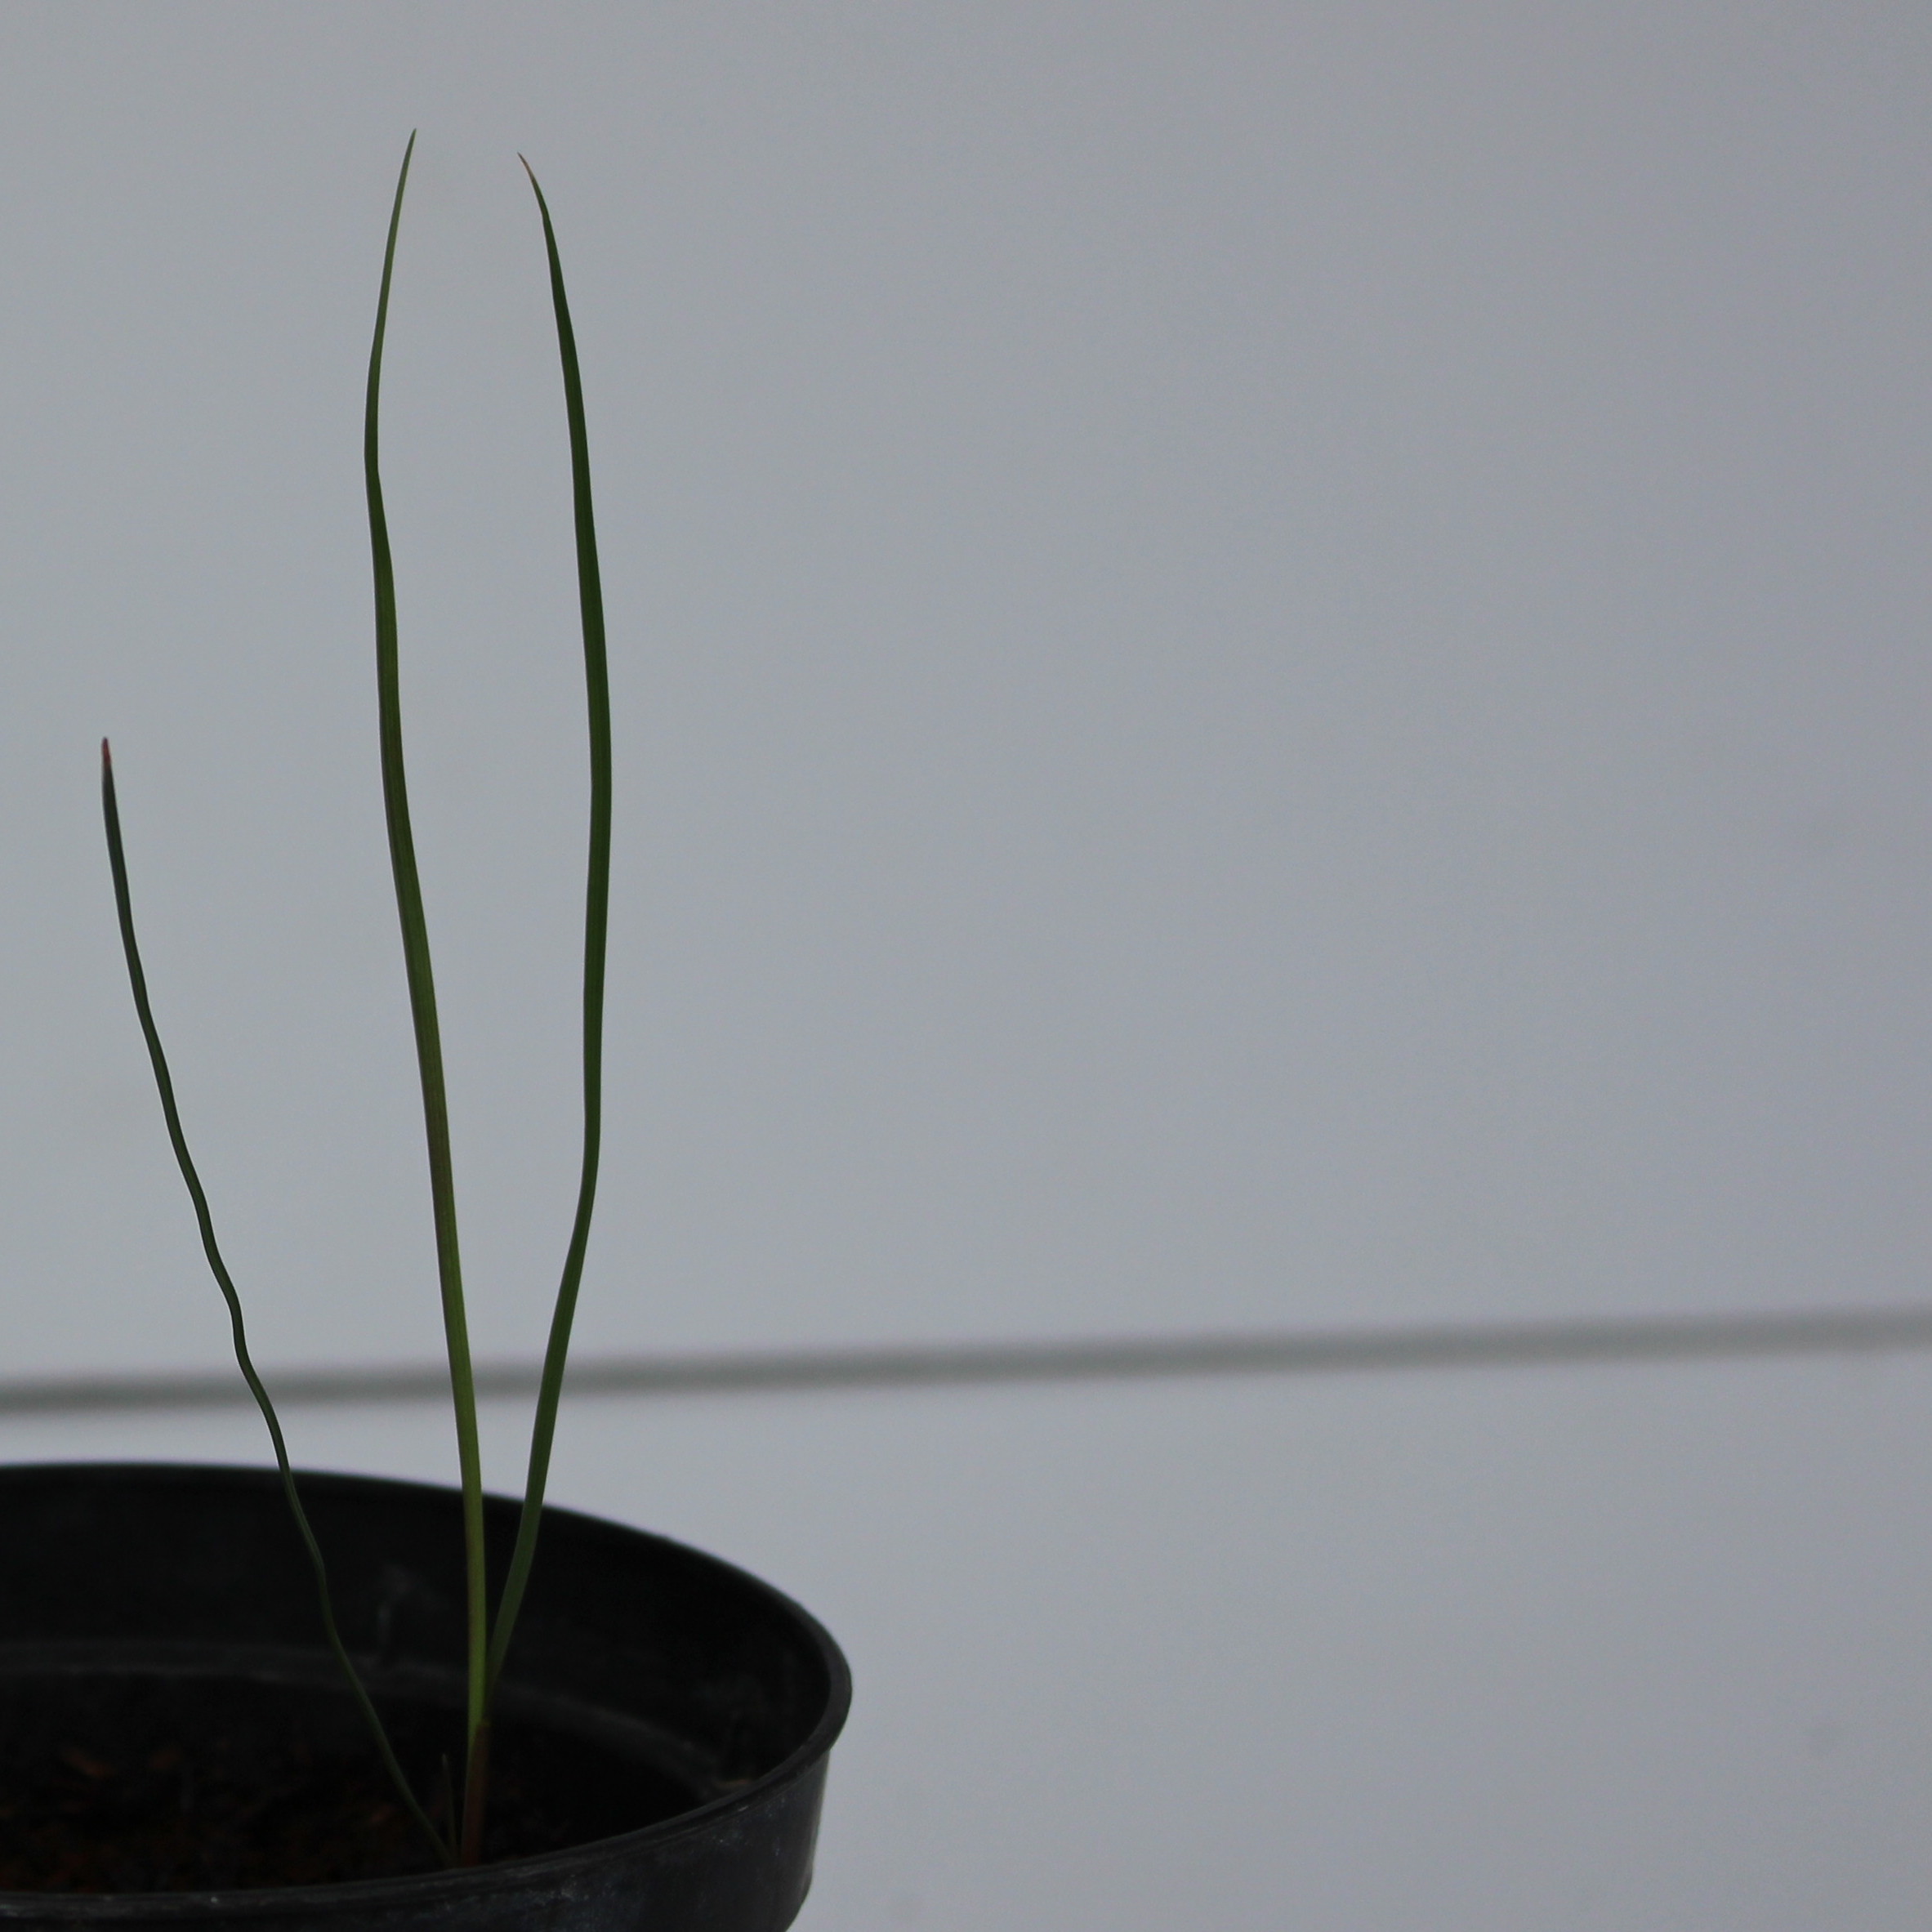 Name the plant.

Lolium multiflorum
